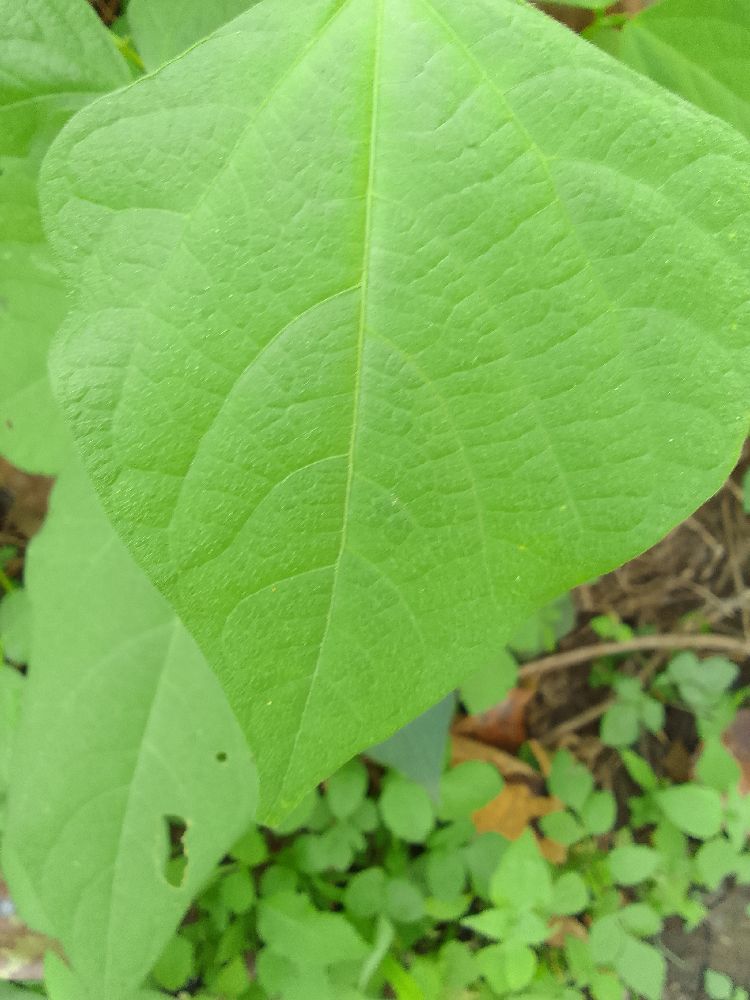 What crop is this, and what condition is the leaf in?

common bean, healthy
